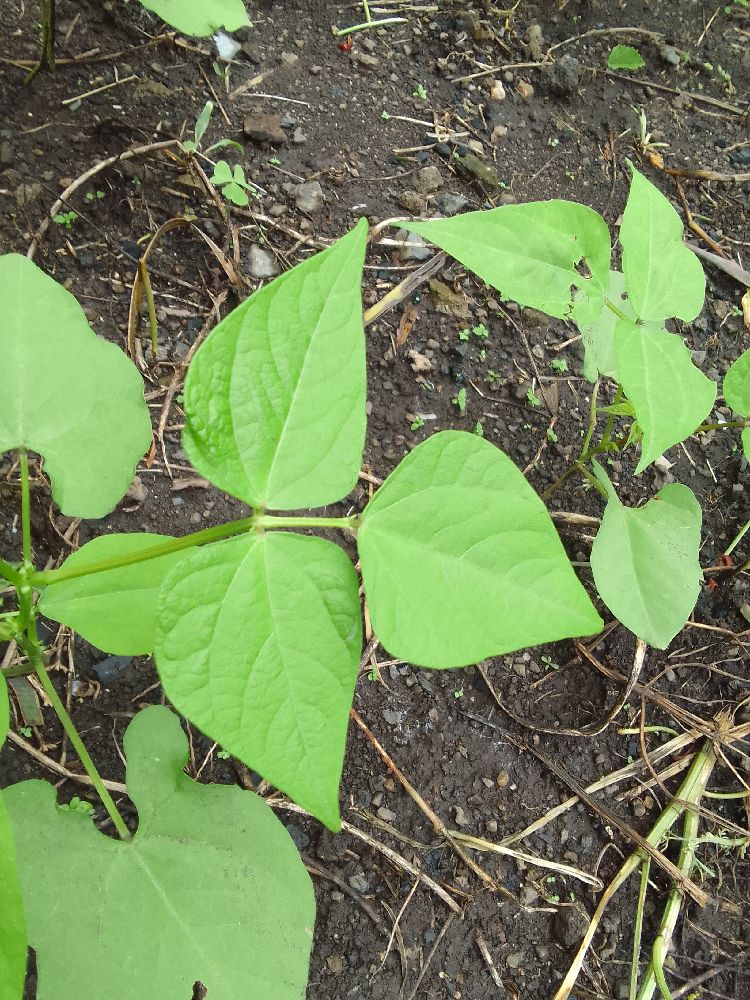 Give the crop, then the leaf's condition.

common bean, healthy
